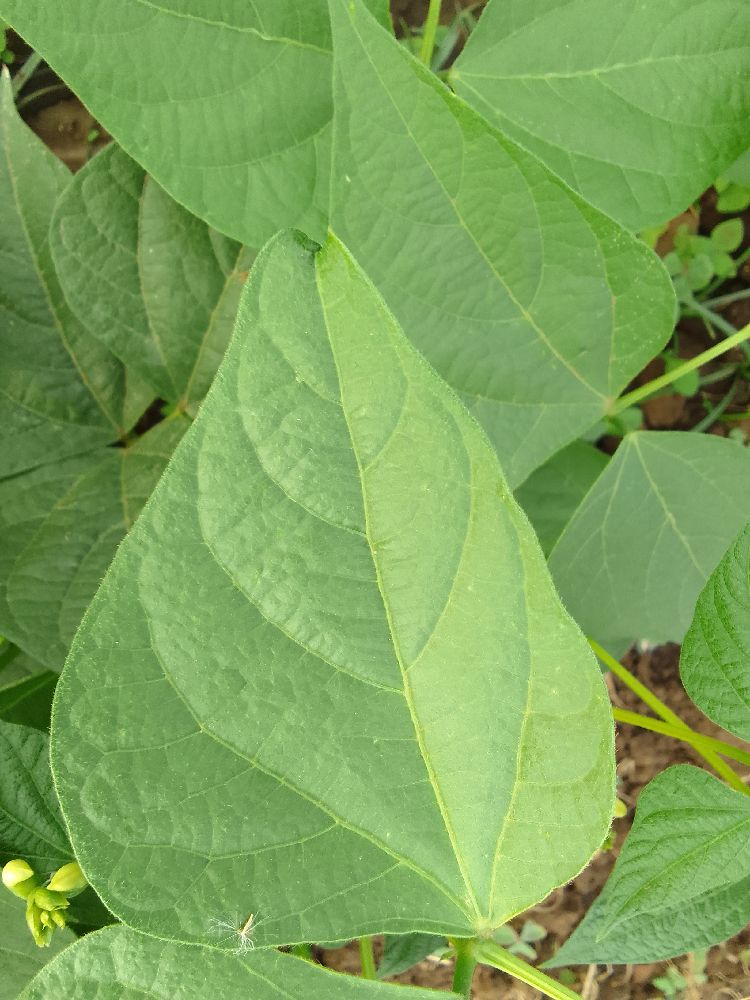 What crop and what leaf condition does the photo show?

common bean, healthy
